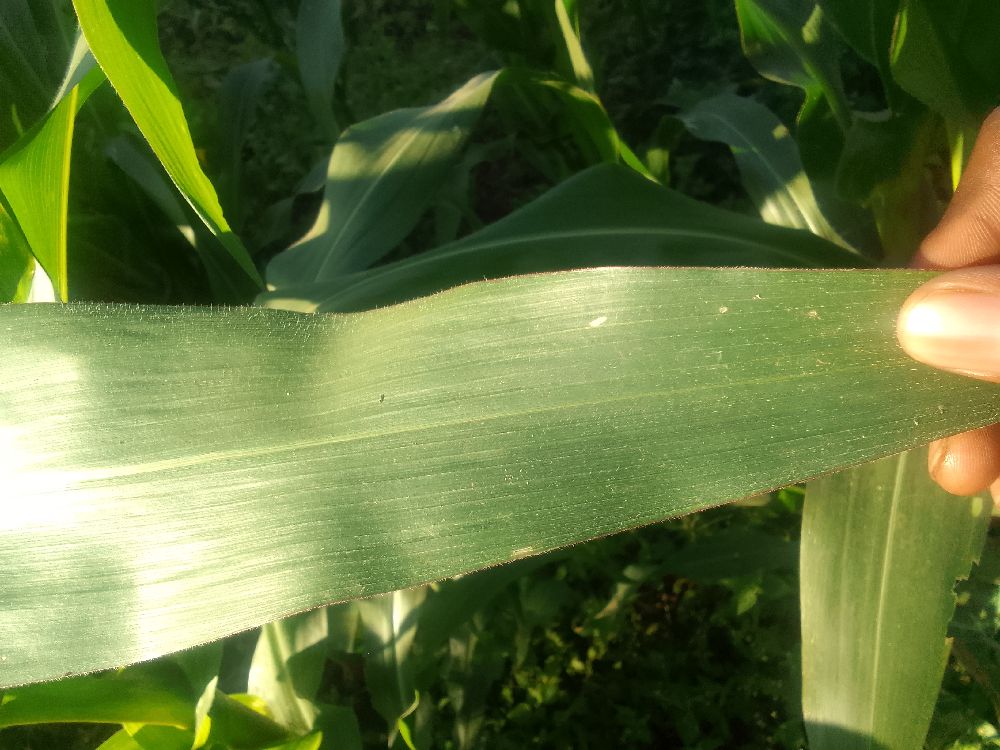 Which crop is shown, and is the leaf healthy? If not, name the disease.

maize, healthy
